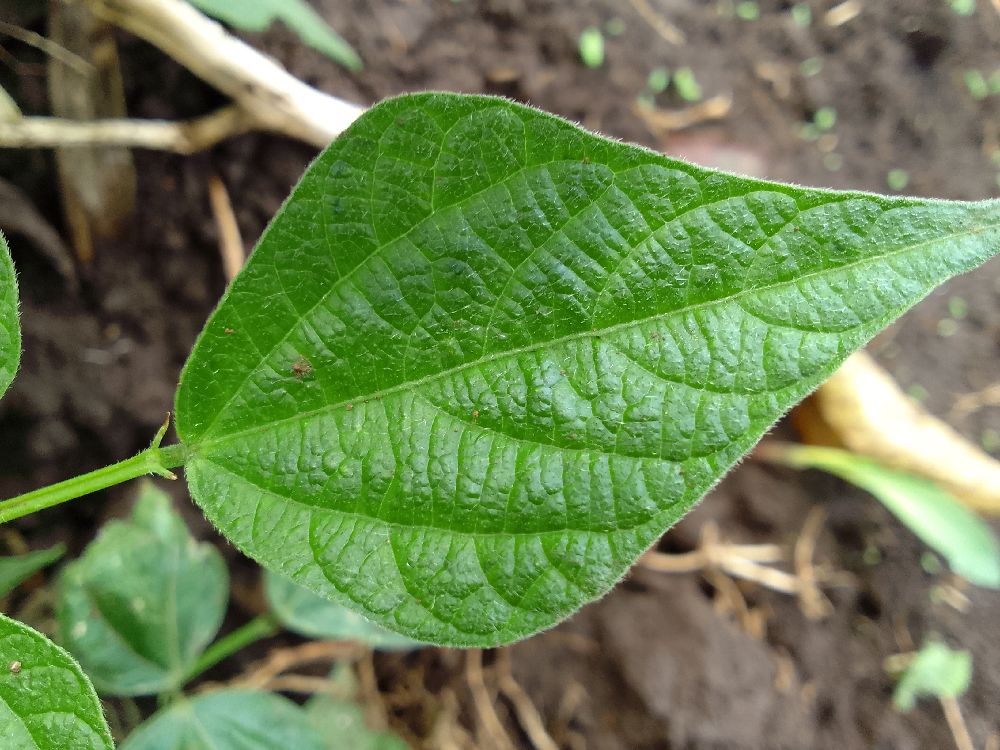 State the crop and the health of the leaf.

common bean, healthy
